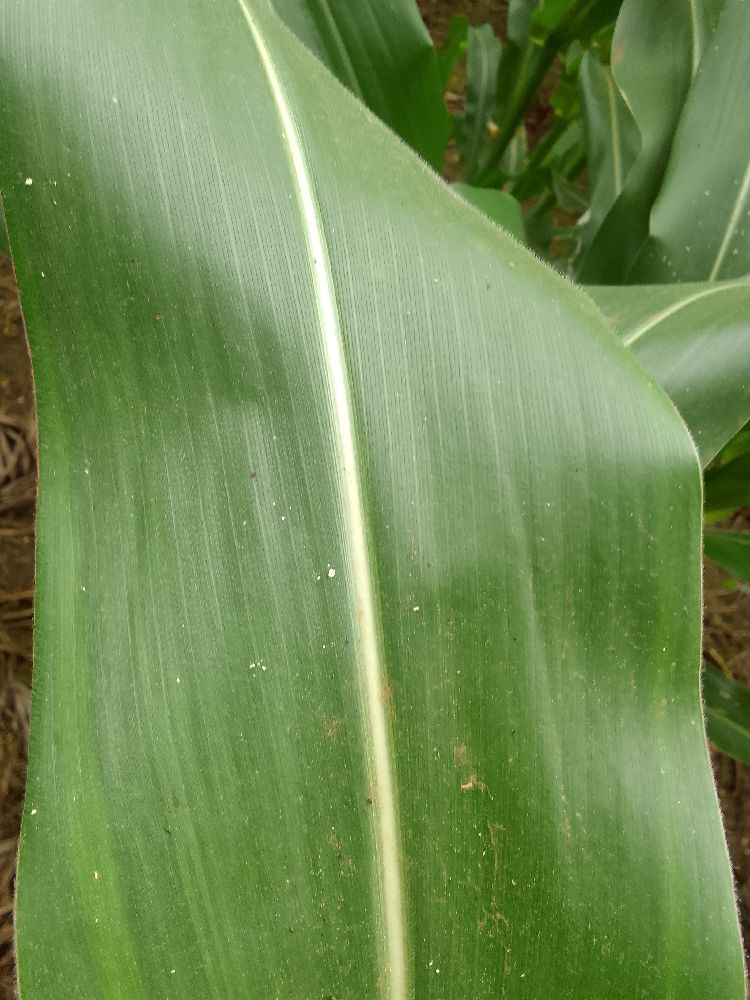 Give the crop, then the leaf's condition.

maize, healthy
